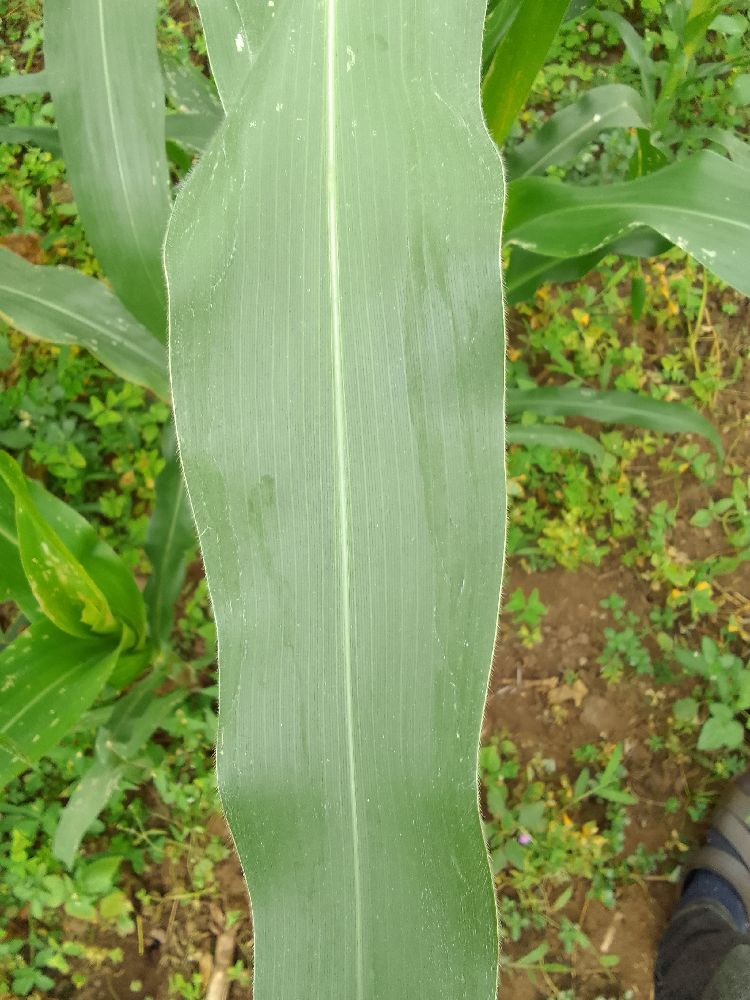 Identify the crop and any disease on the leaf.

maize, healthy
